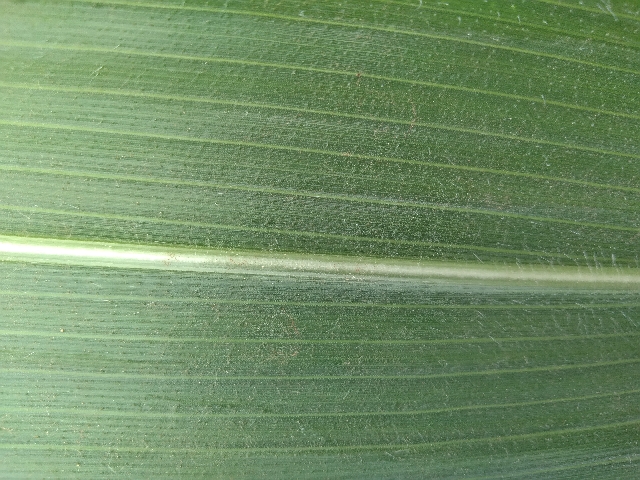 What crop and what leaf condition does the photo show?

maize, healthy
